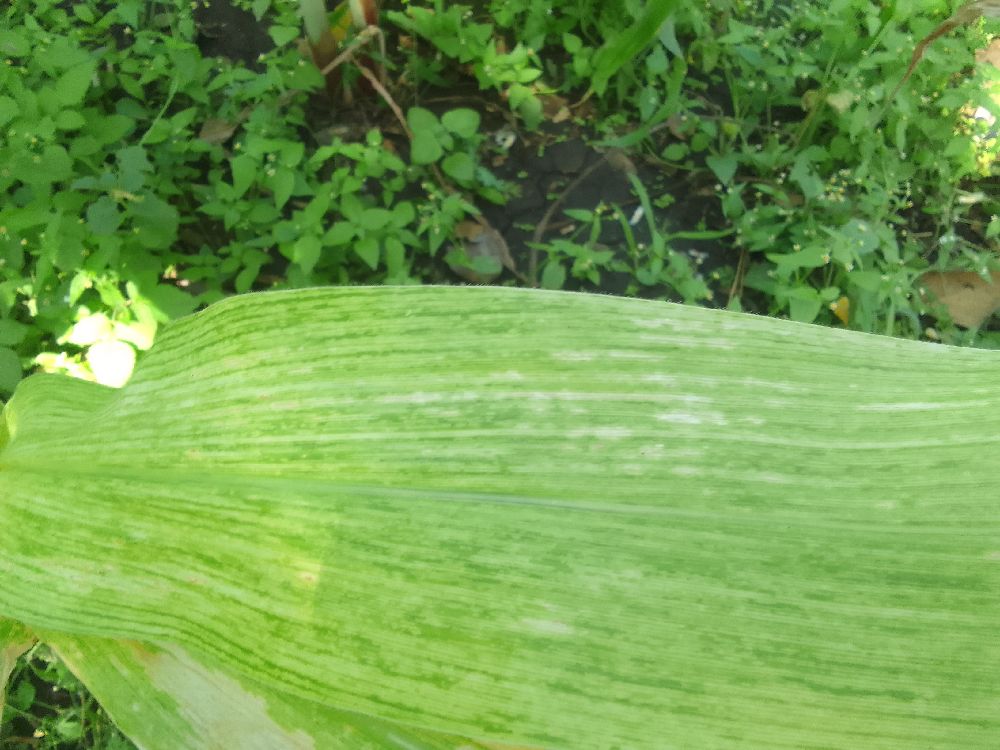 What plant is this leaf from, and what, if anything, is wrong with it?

maize, maize lethal necrosis
